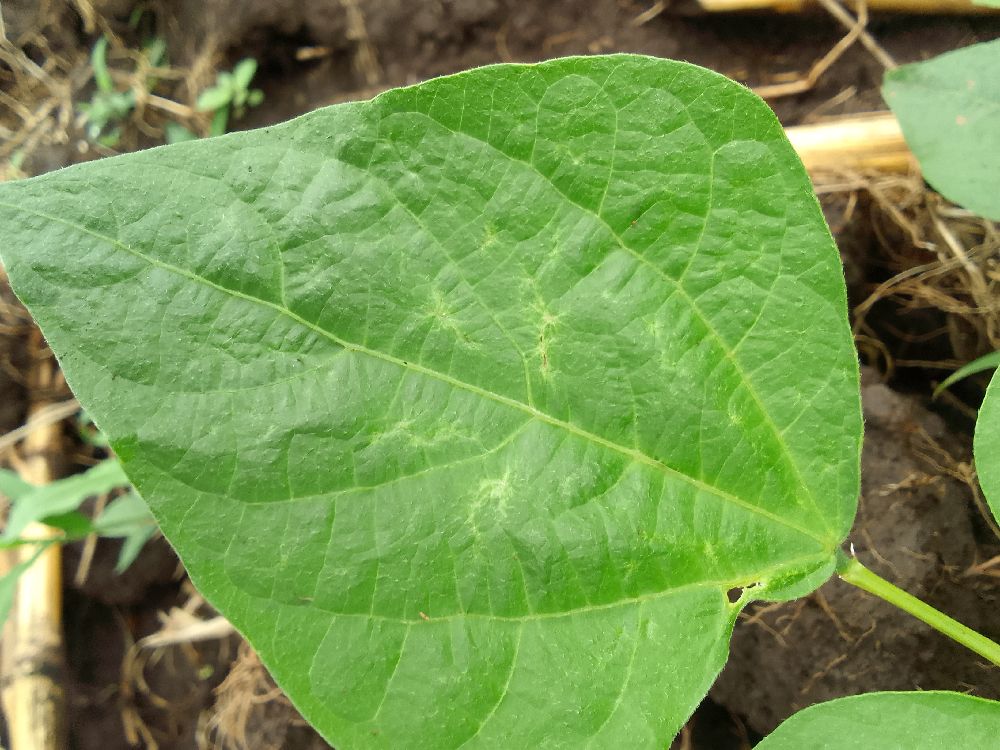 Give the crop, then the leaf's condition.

common bean, healthy
